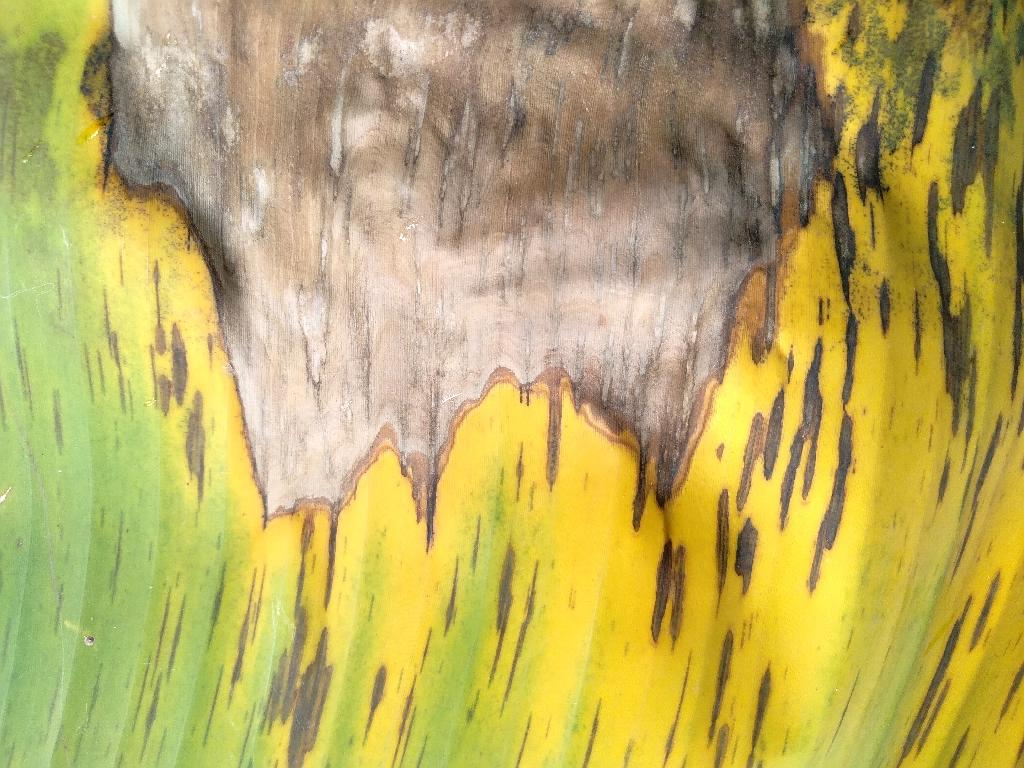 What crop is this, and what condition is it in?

banana, black sigatoka
